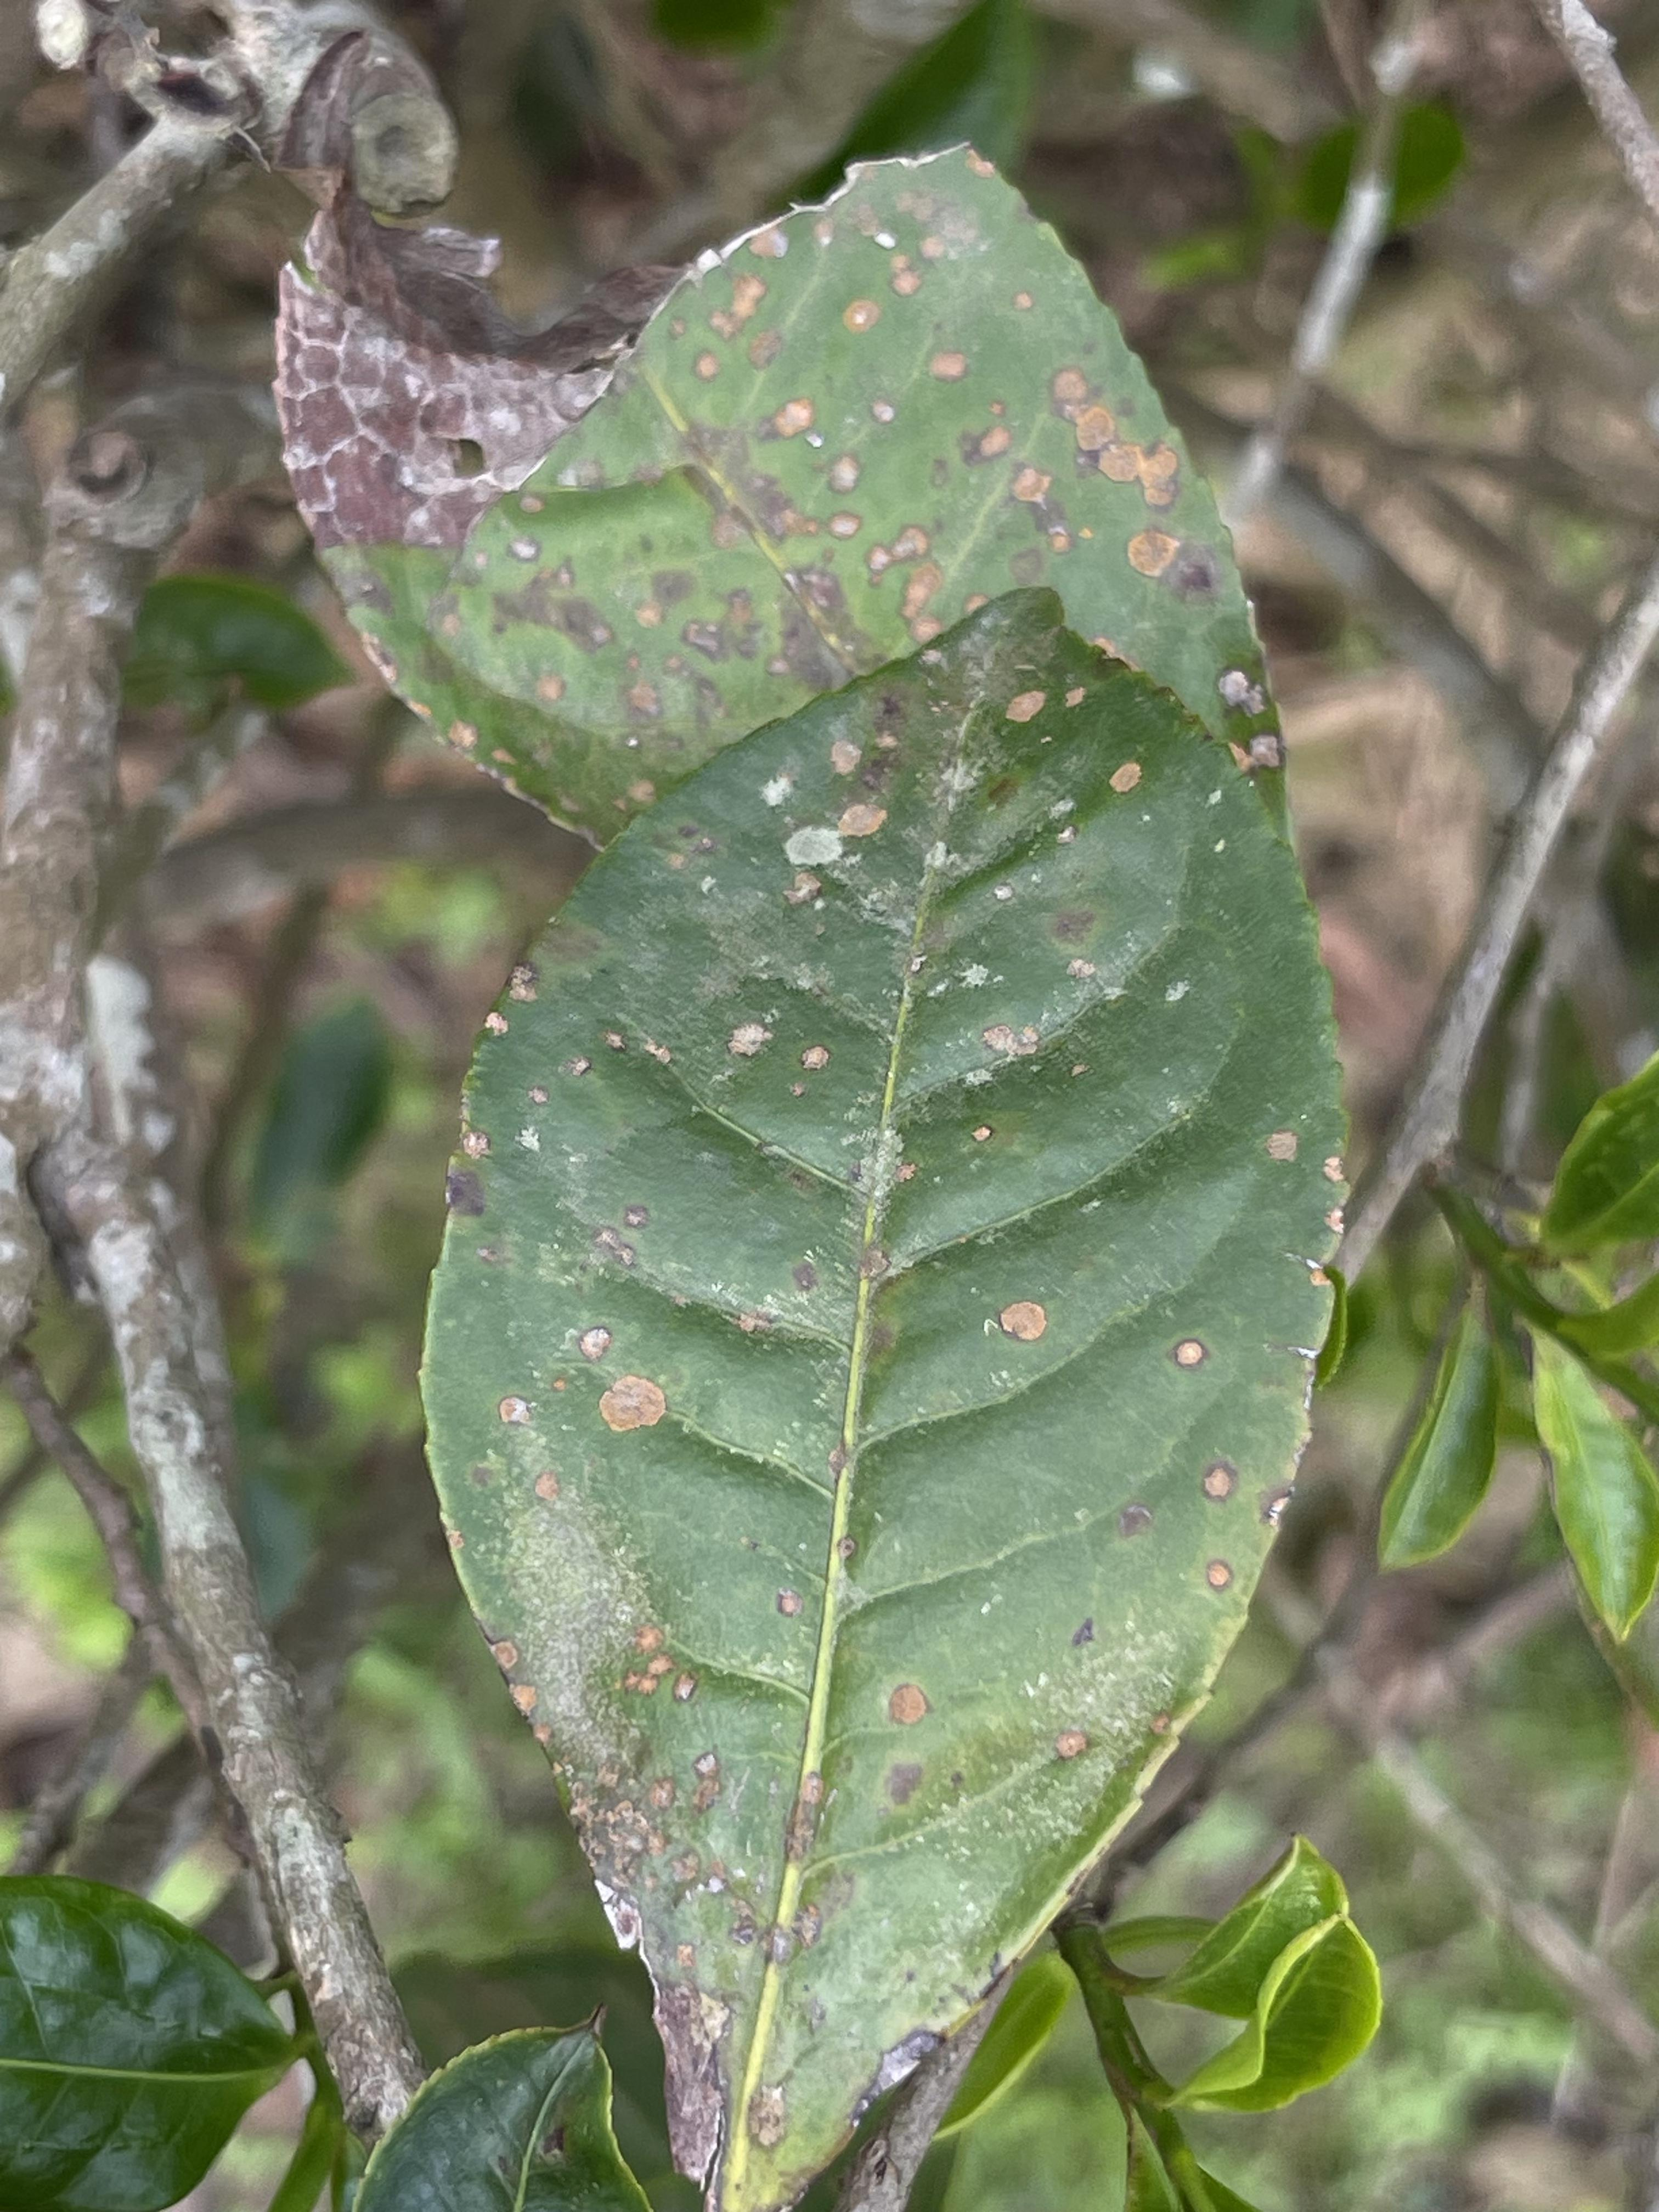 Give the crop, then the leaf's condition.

tea, red rust
